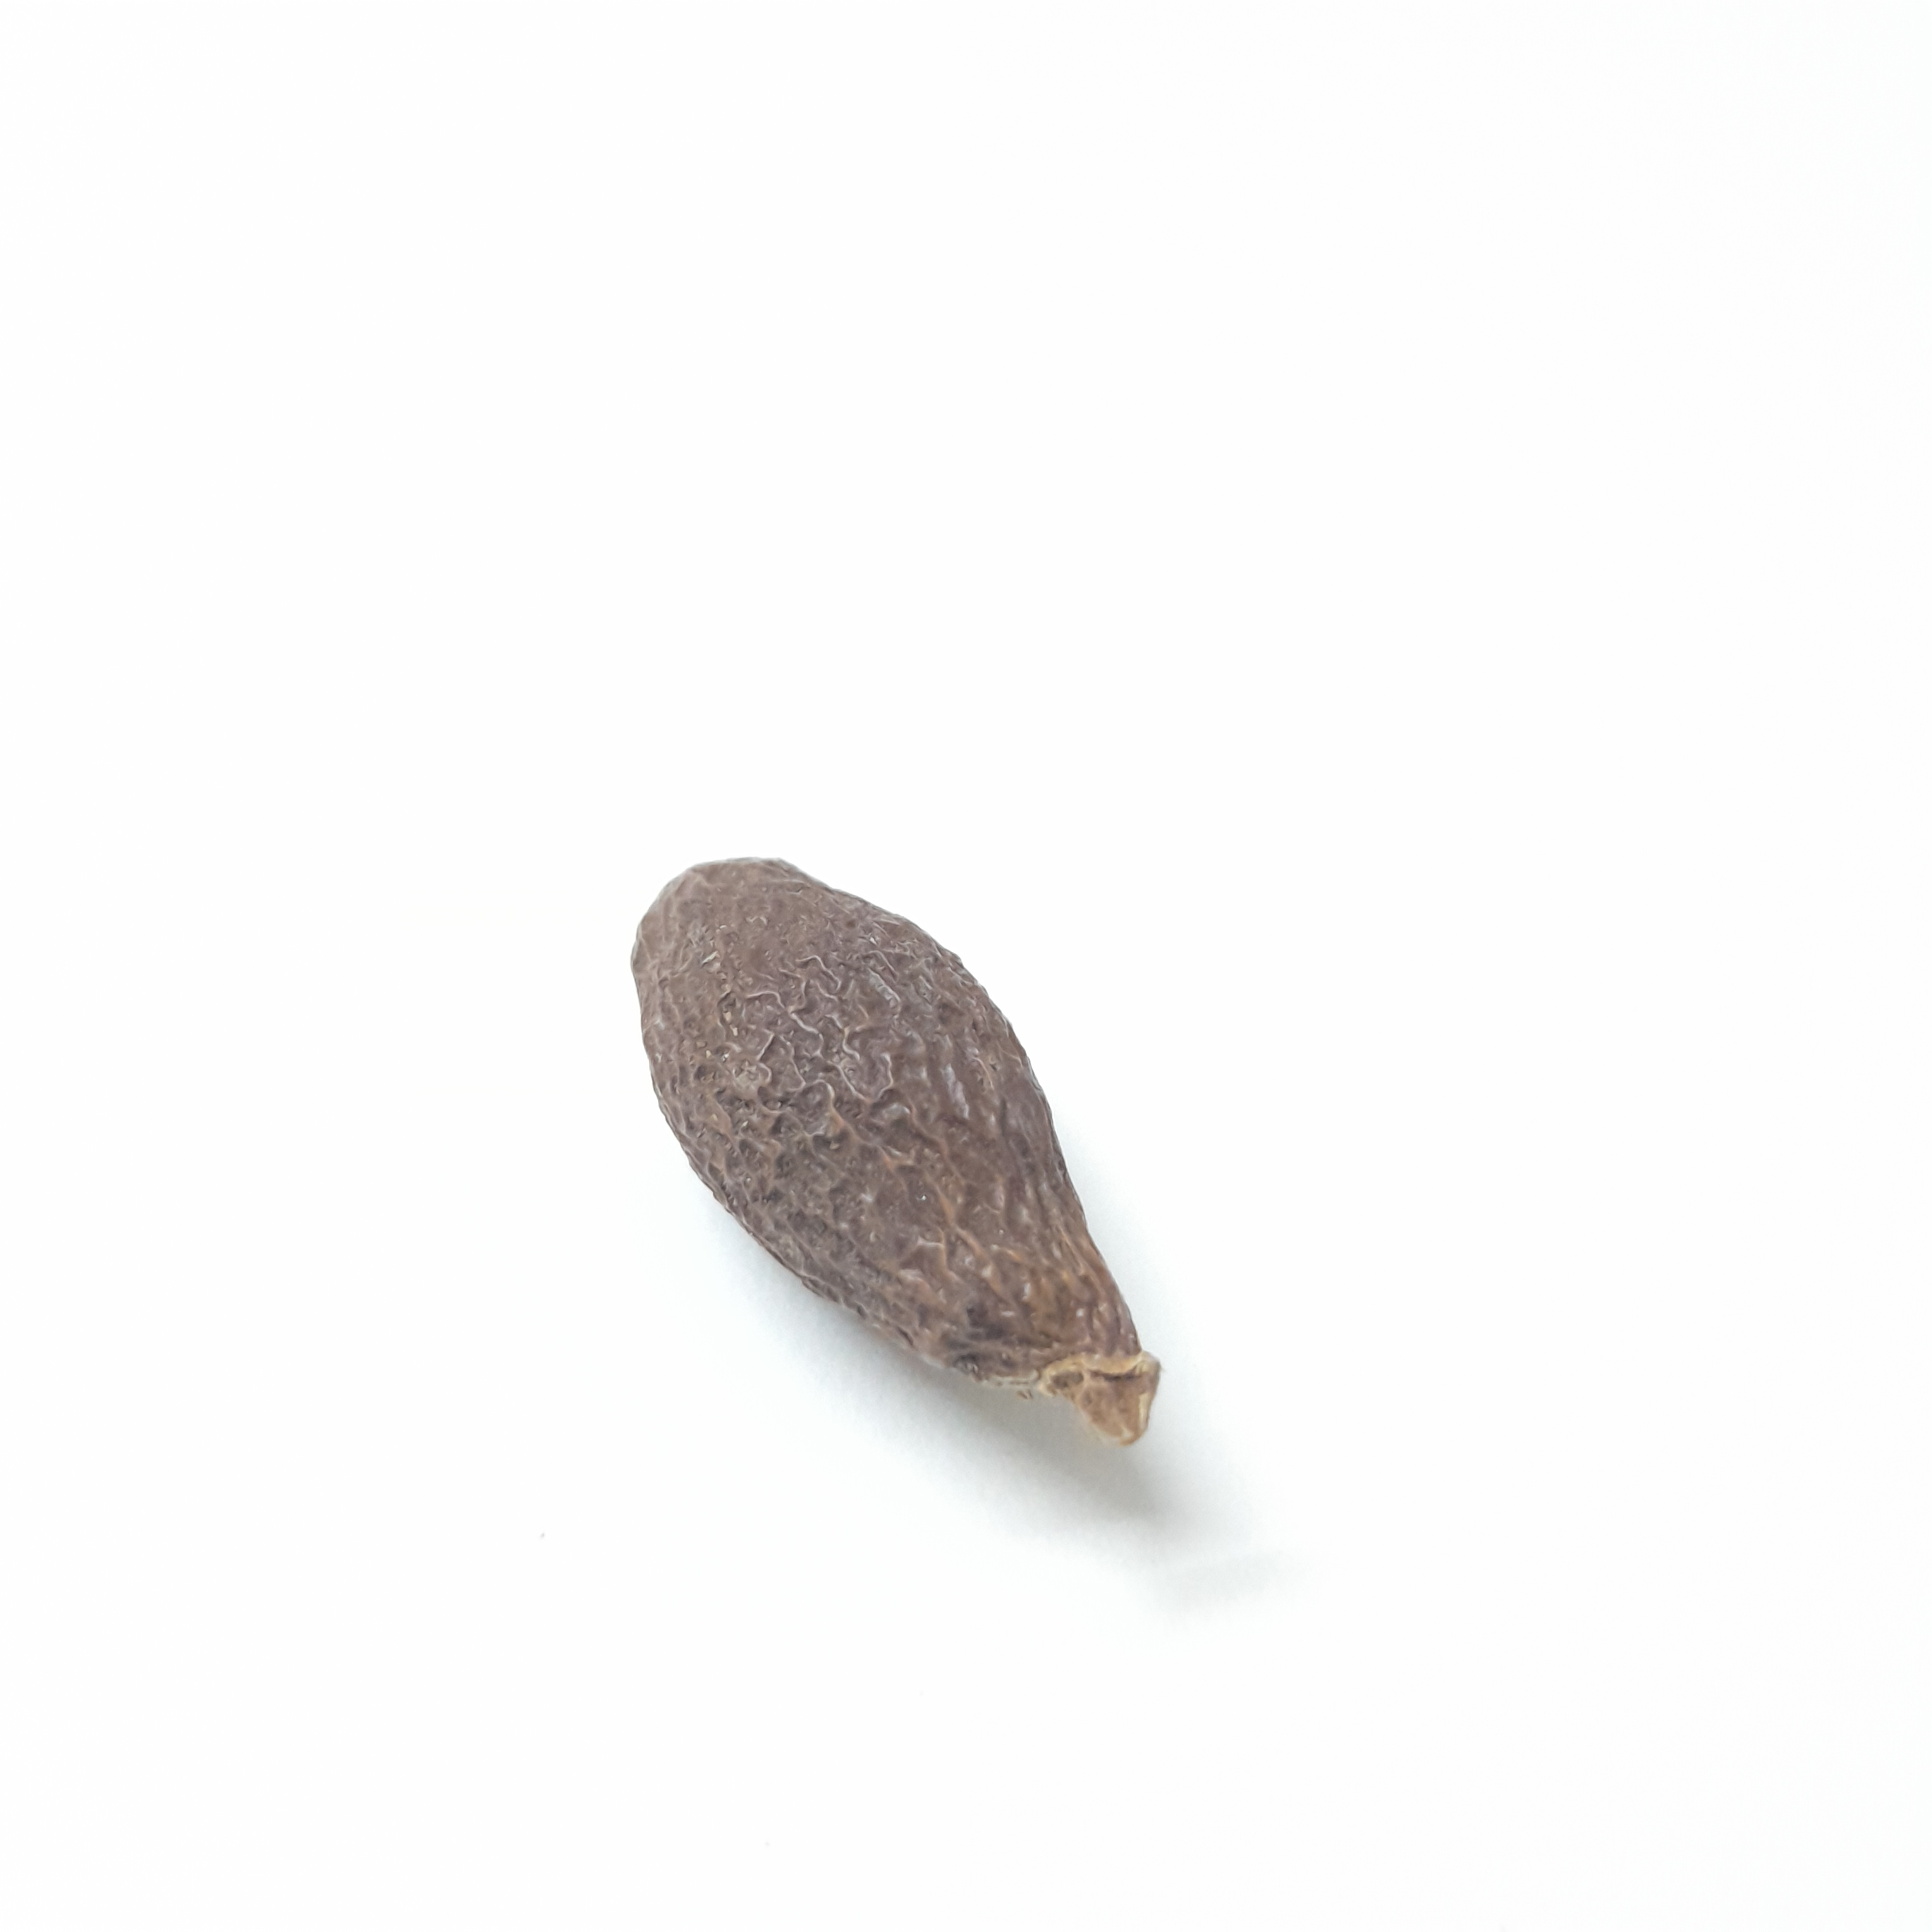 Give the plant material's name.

niranjanphal
